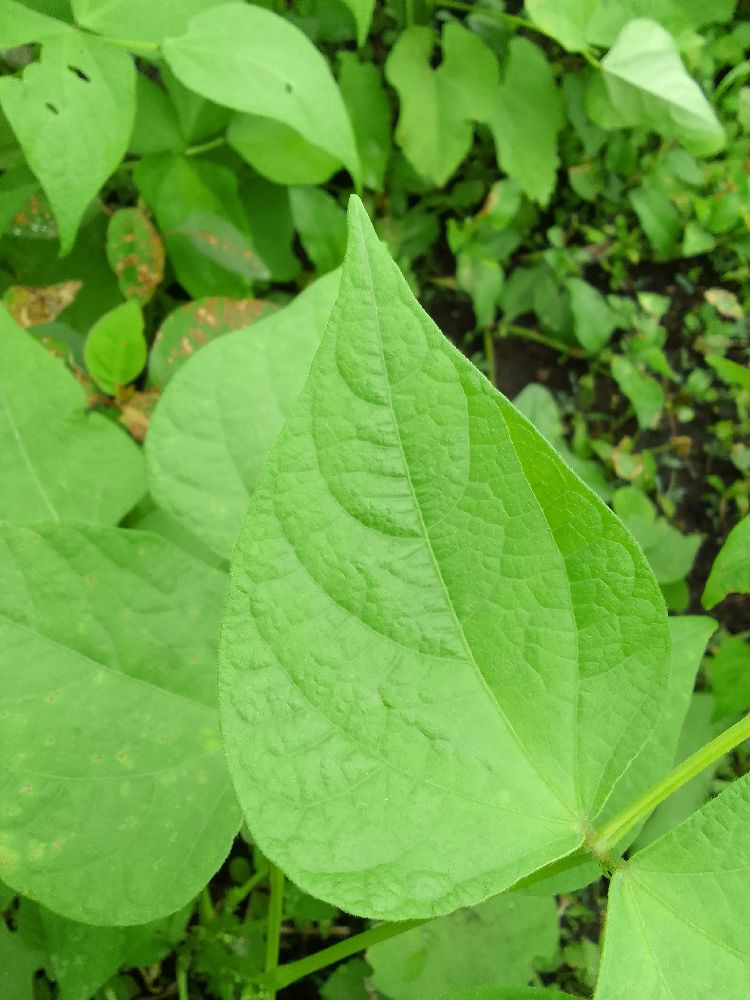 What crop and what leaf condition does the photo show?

common bean, healthy
